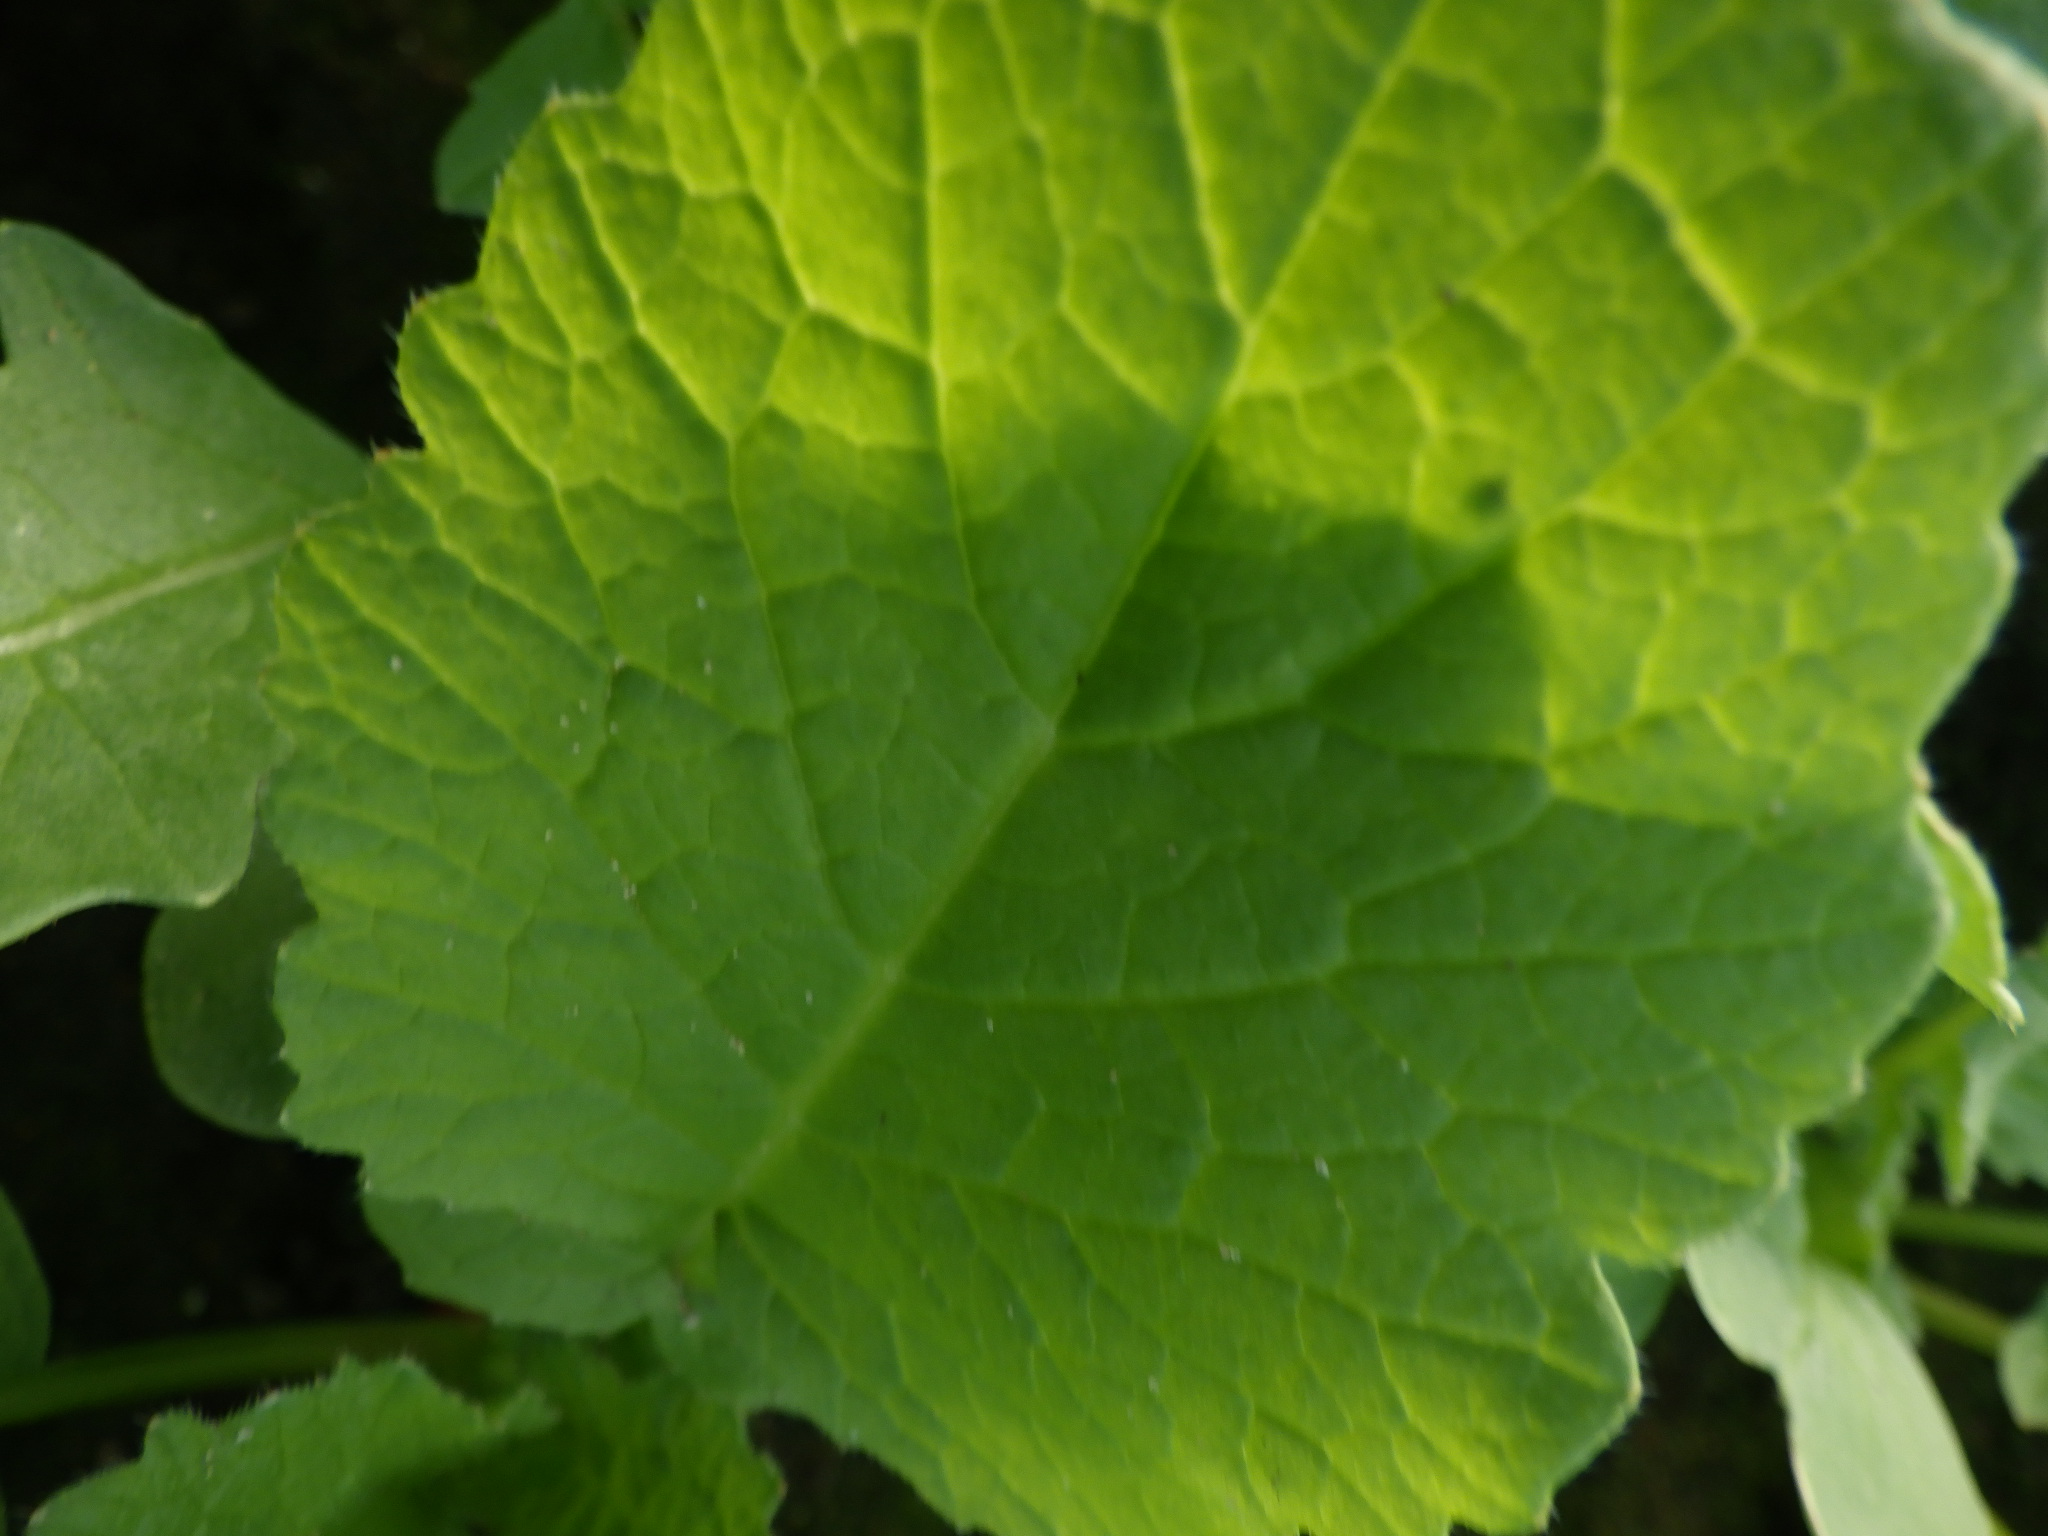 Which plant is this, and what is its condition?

radish, healthy
